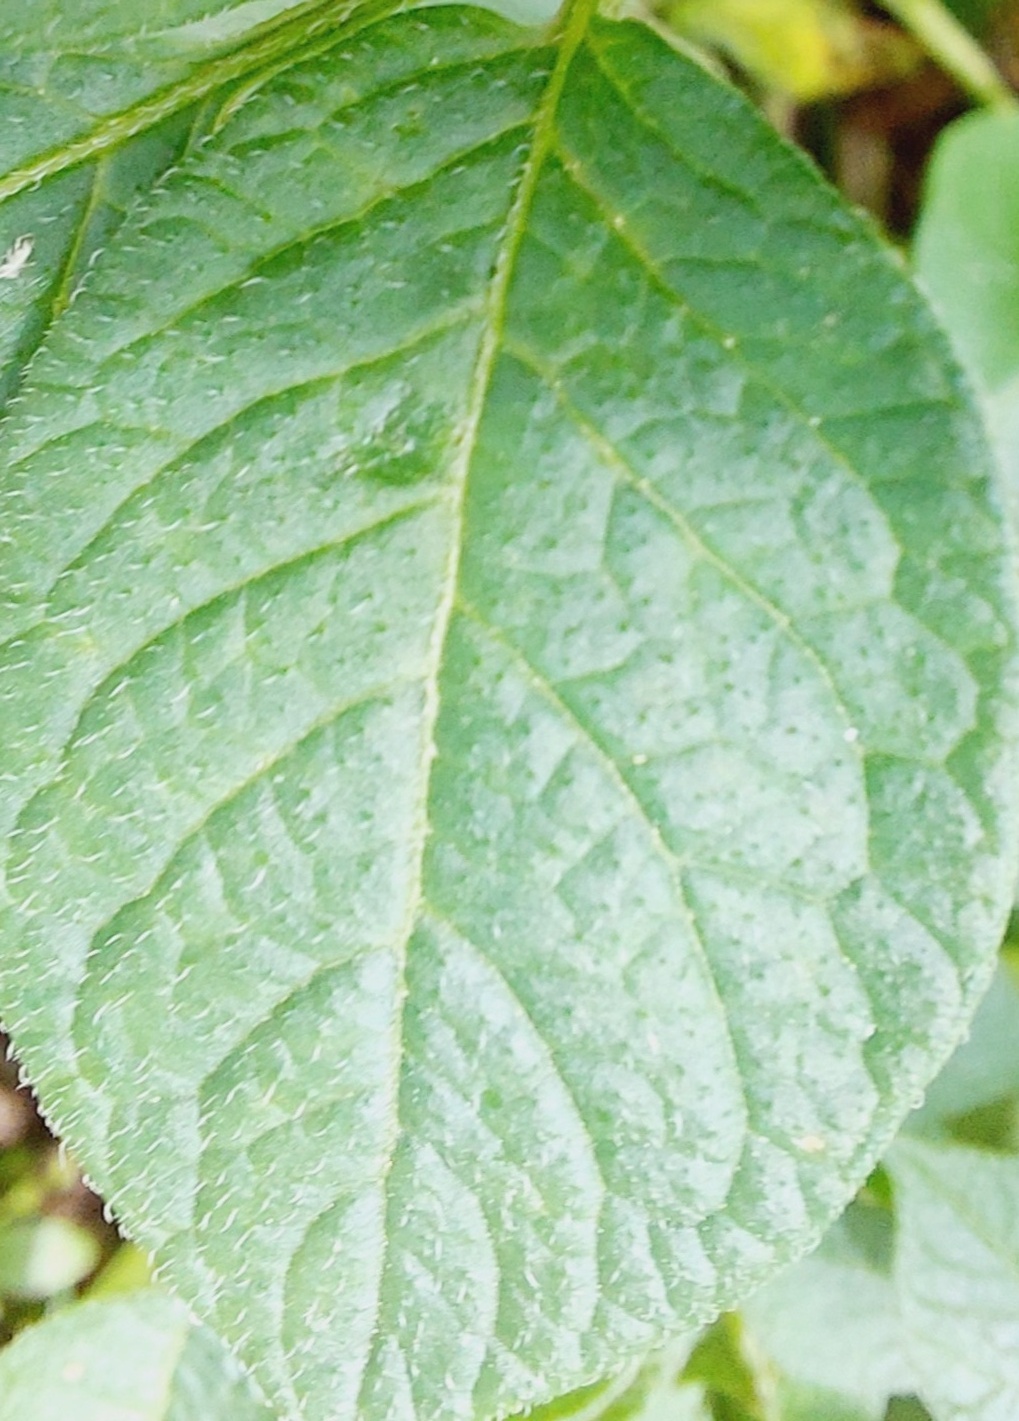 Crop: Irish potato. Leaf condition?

healthy
